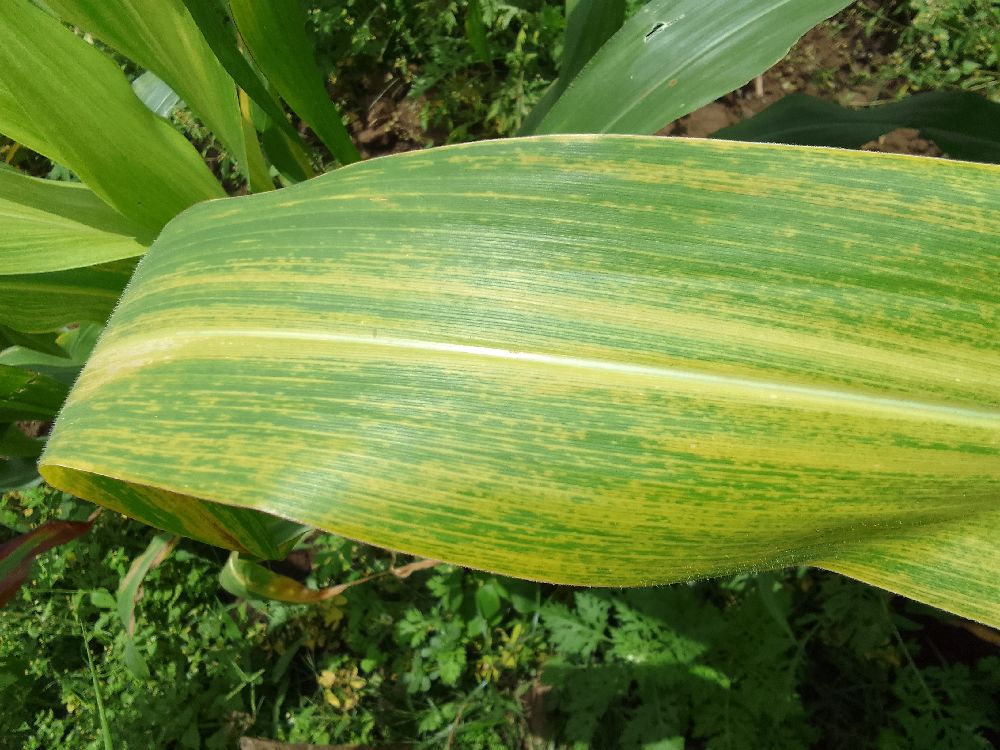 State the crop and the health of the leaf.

maize, maize lethal necrosis
